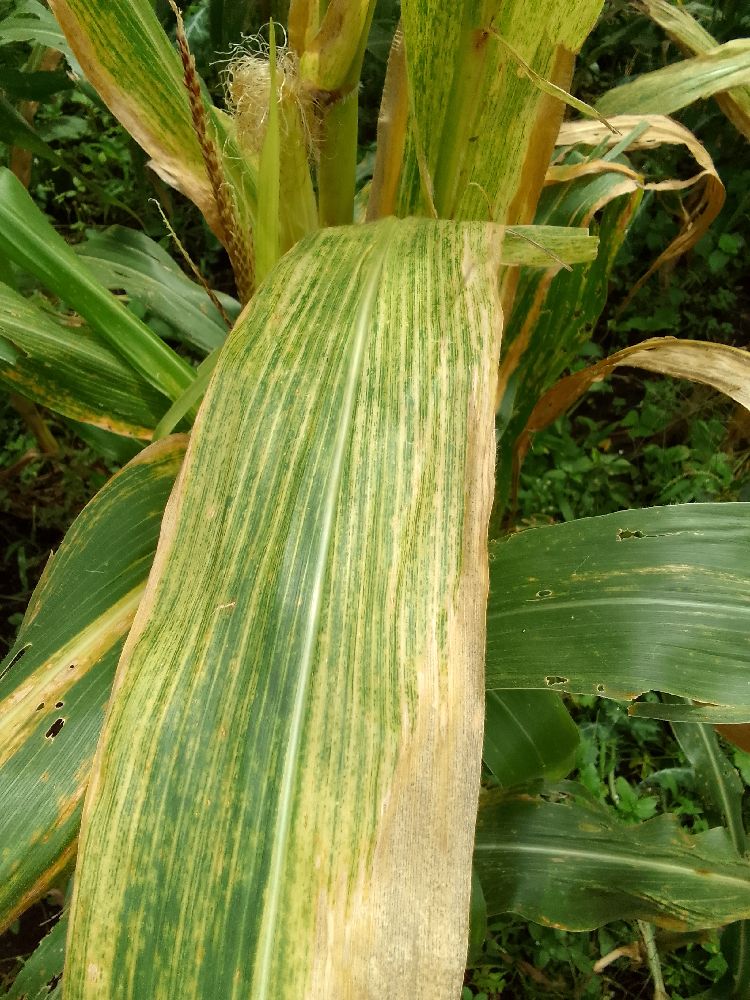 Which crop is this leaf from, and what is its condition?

maize, maize lethal necrosis
